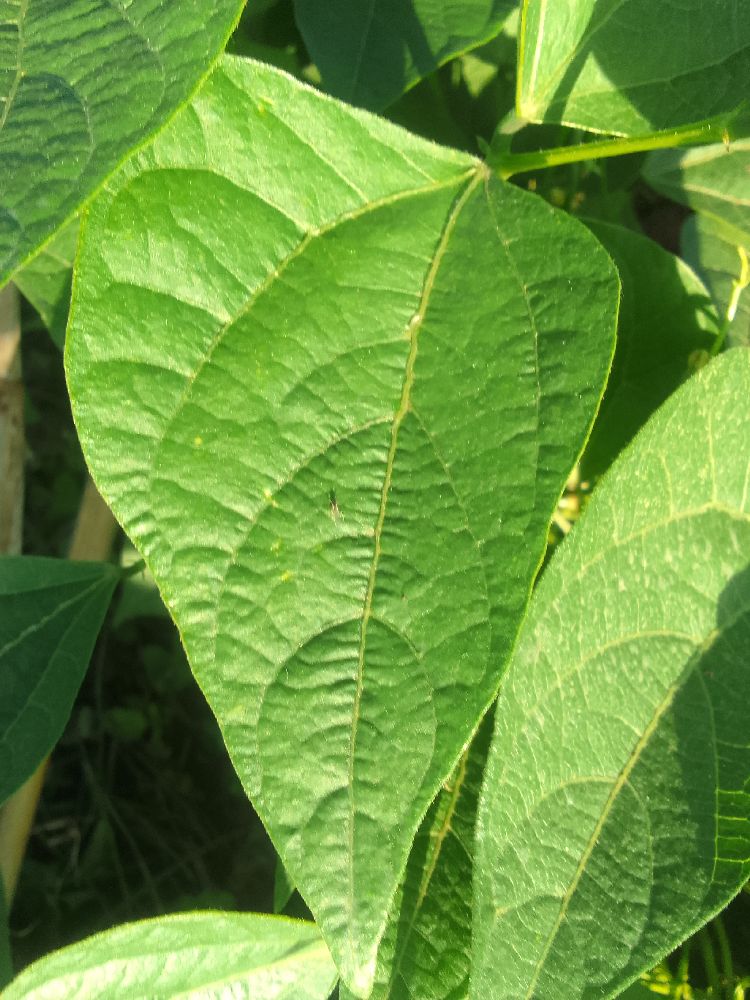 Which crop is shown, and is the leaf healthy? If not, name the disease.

common bean, healthy
